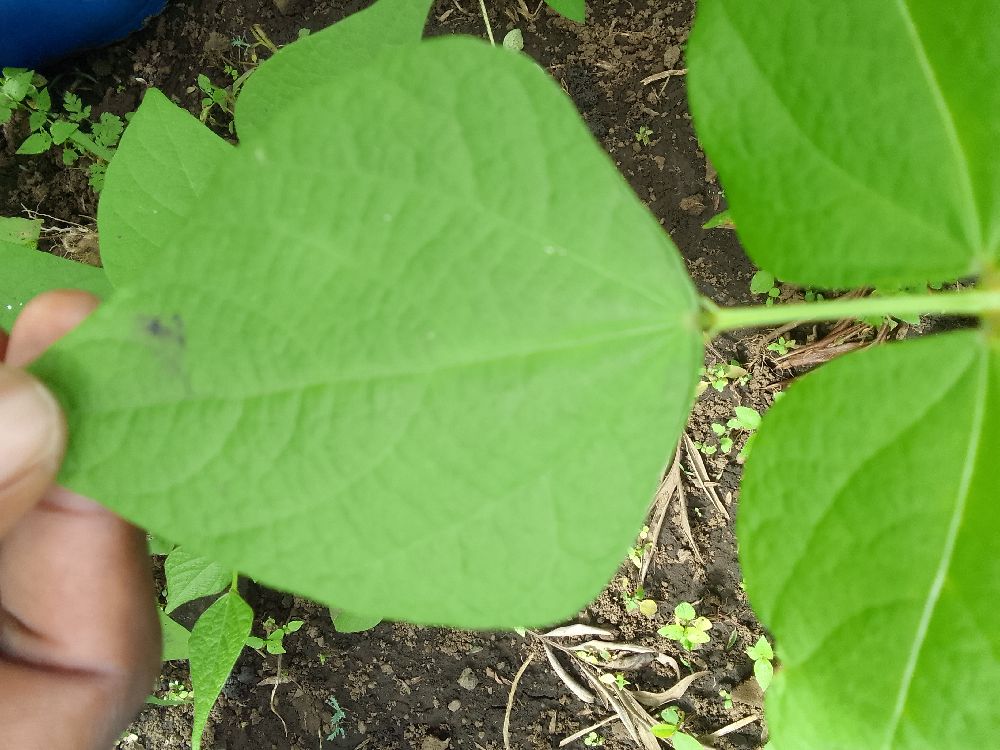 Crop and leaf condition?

common bean, healthy
